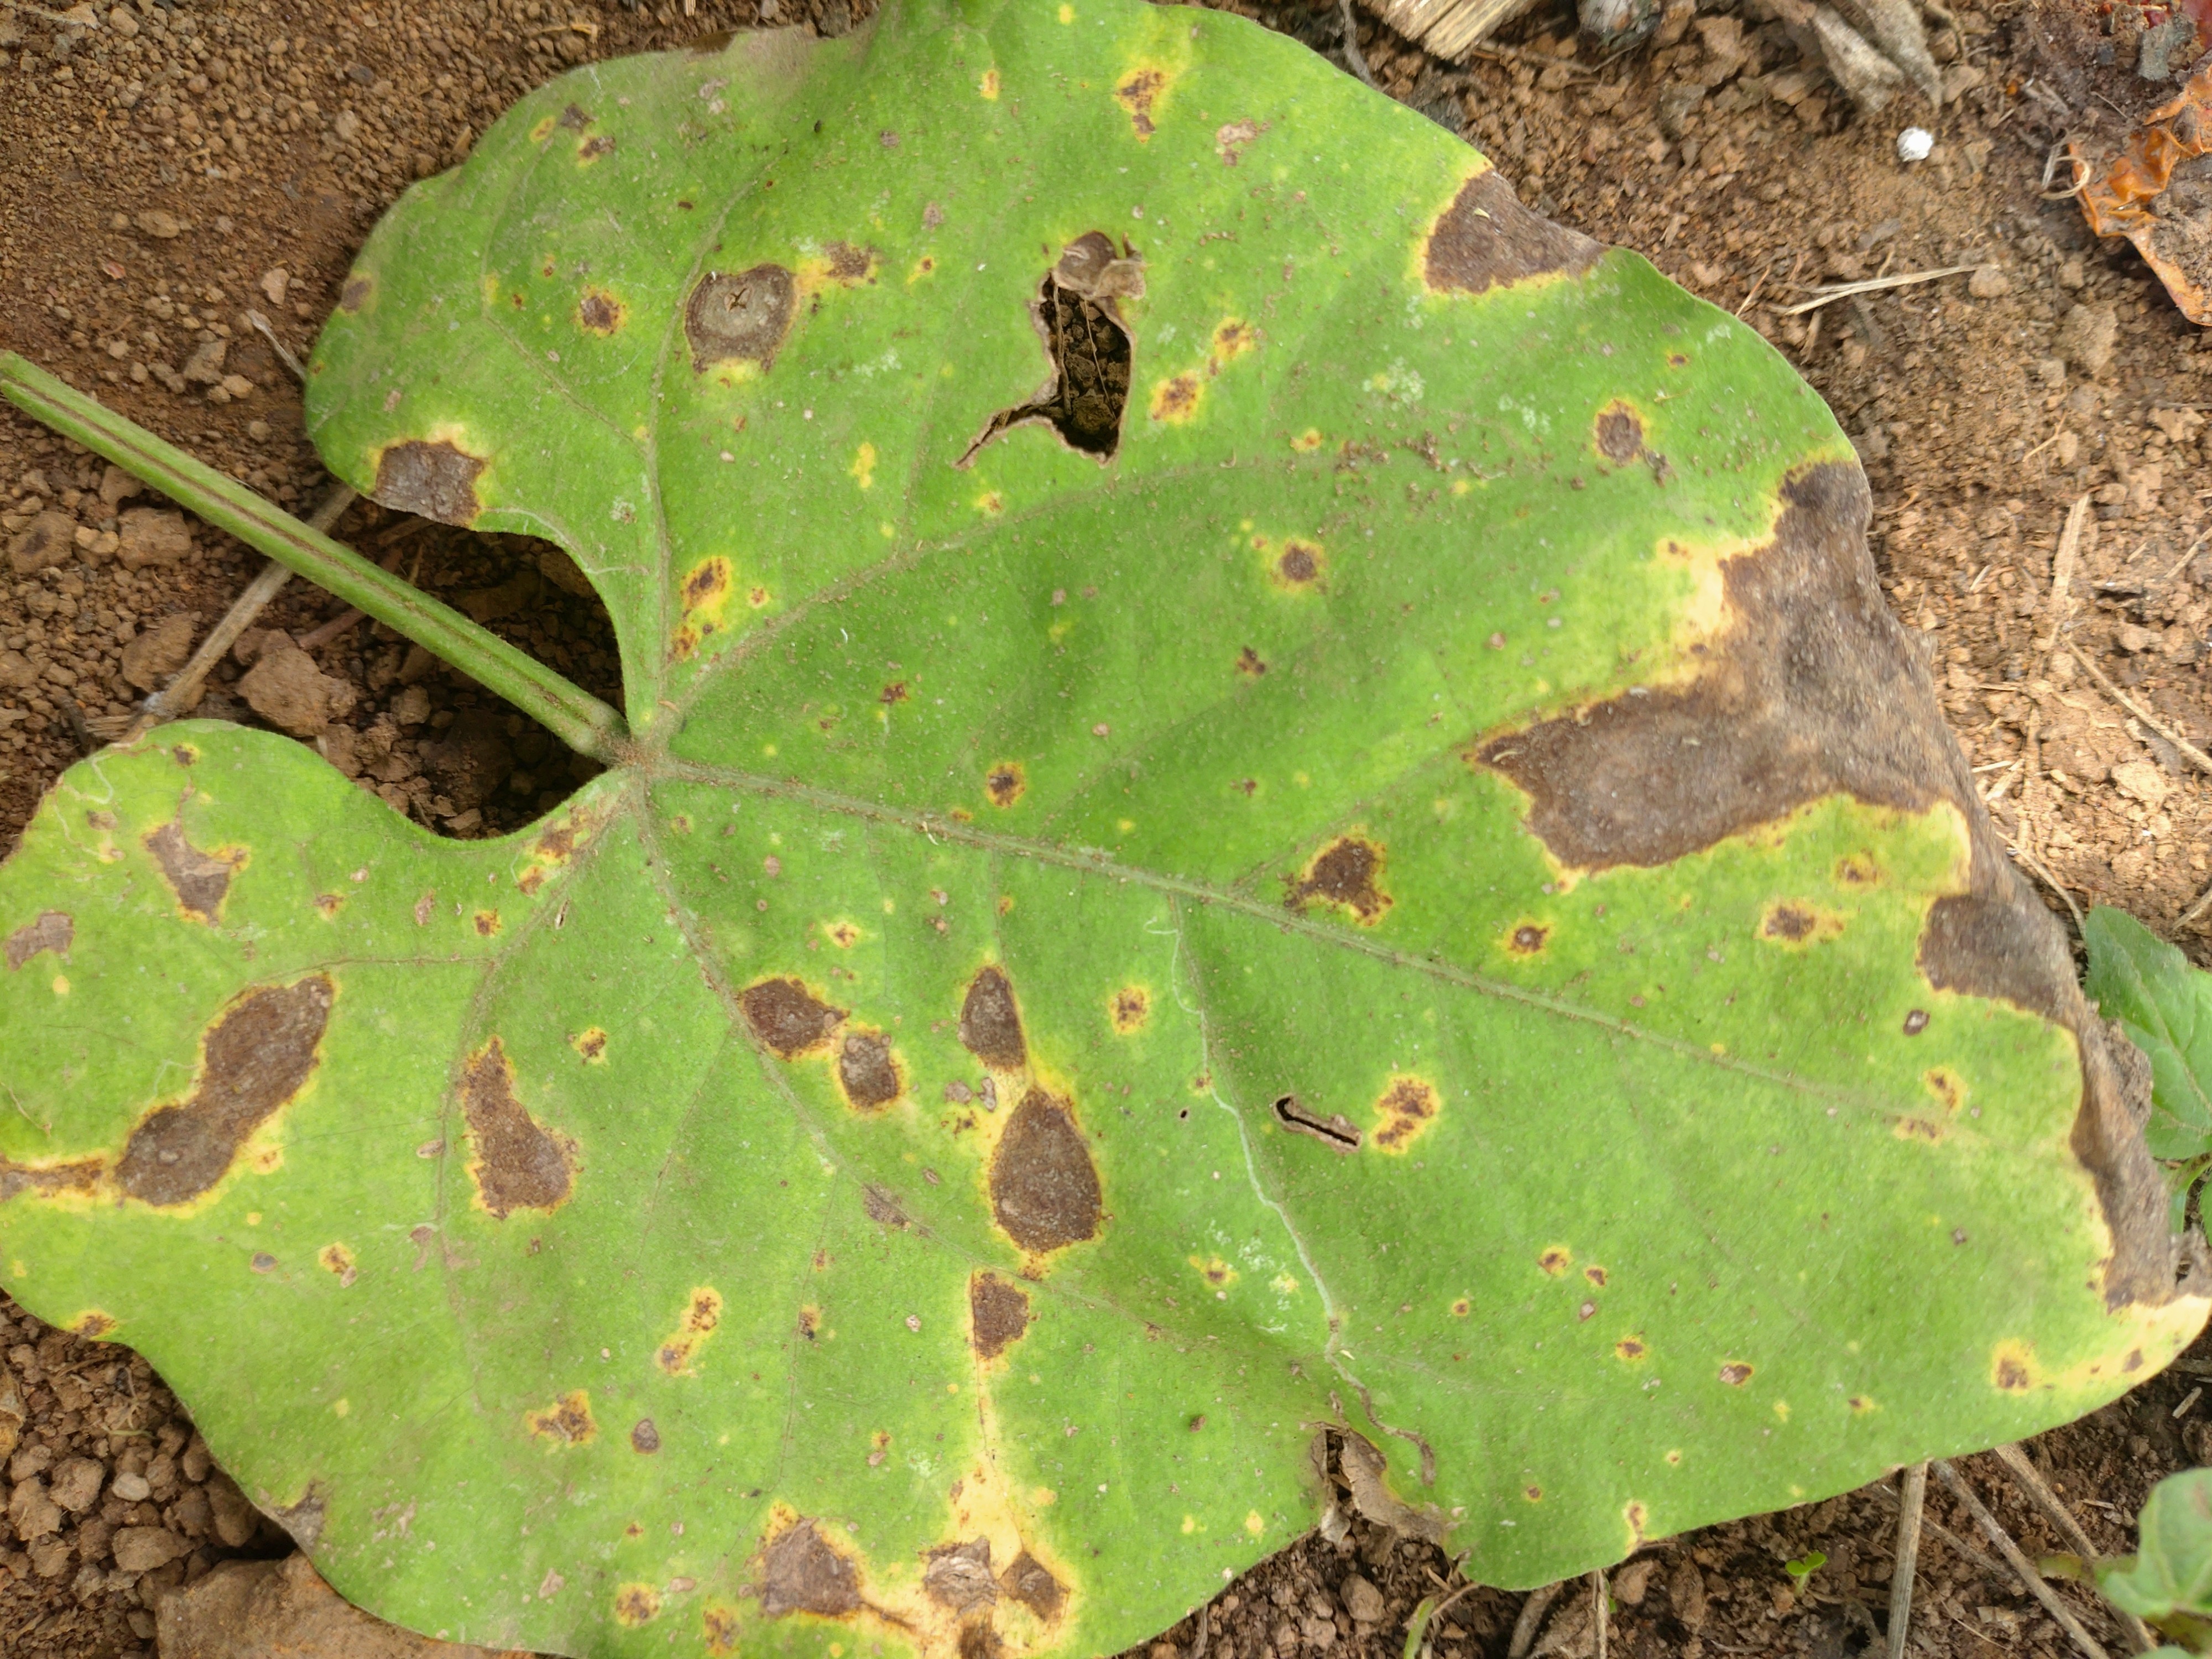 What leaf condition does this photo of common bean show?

rust
